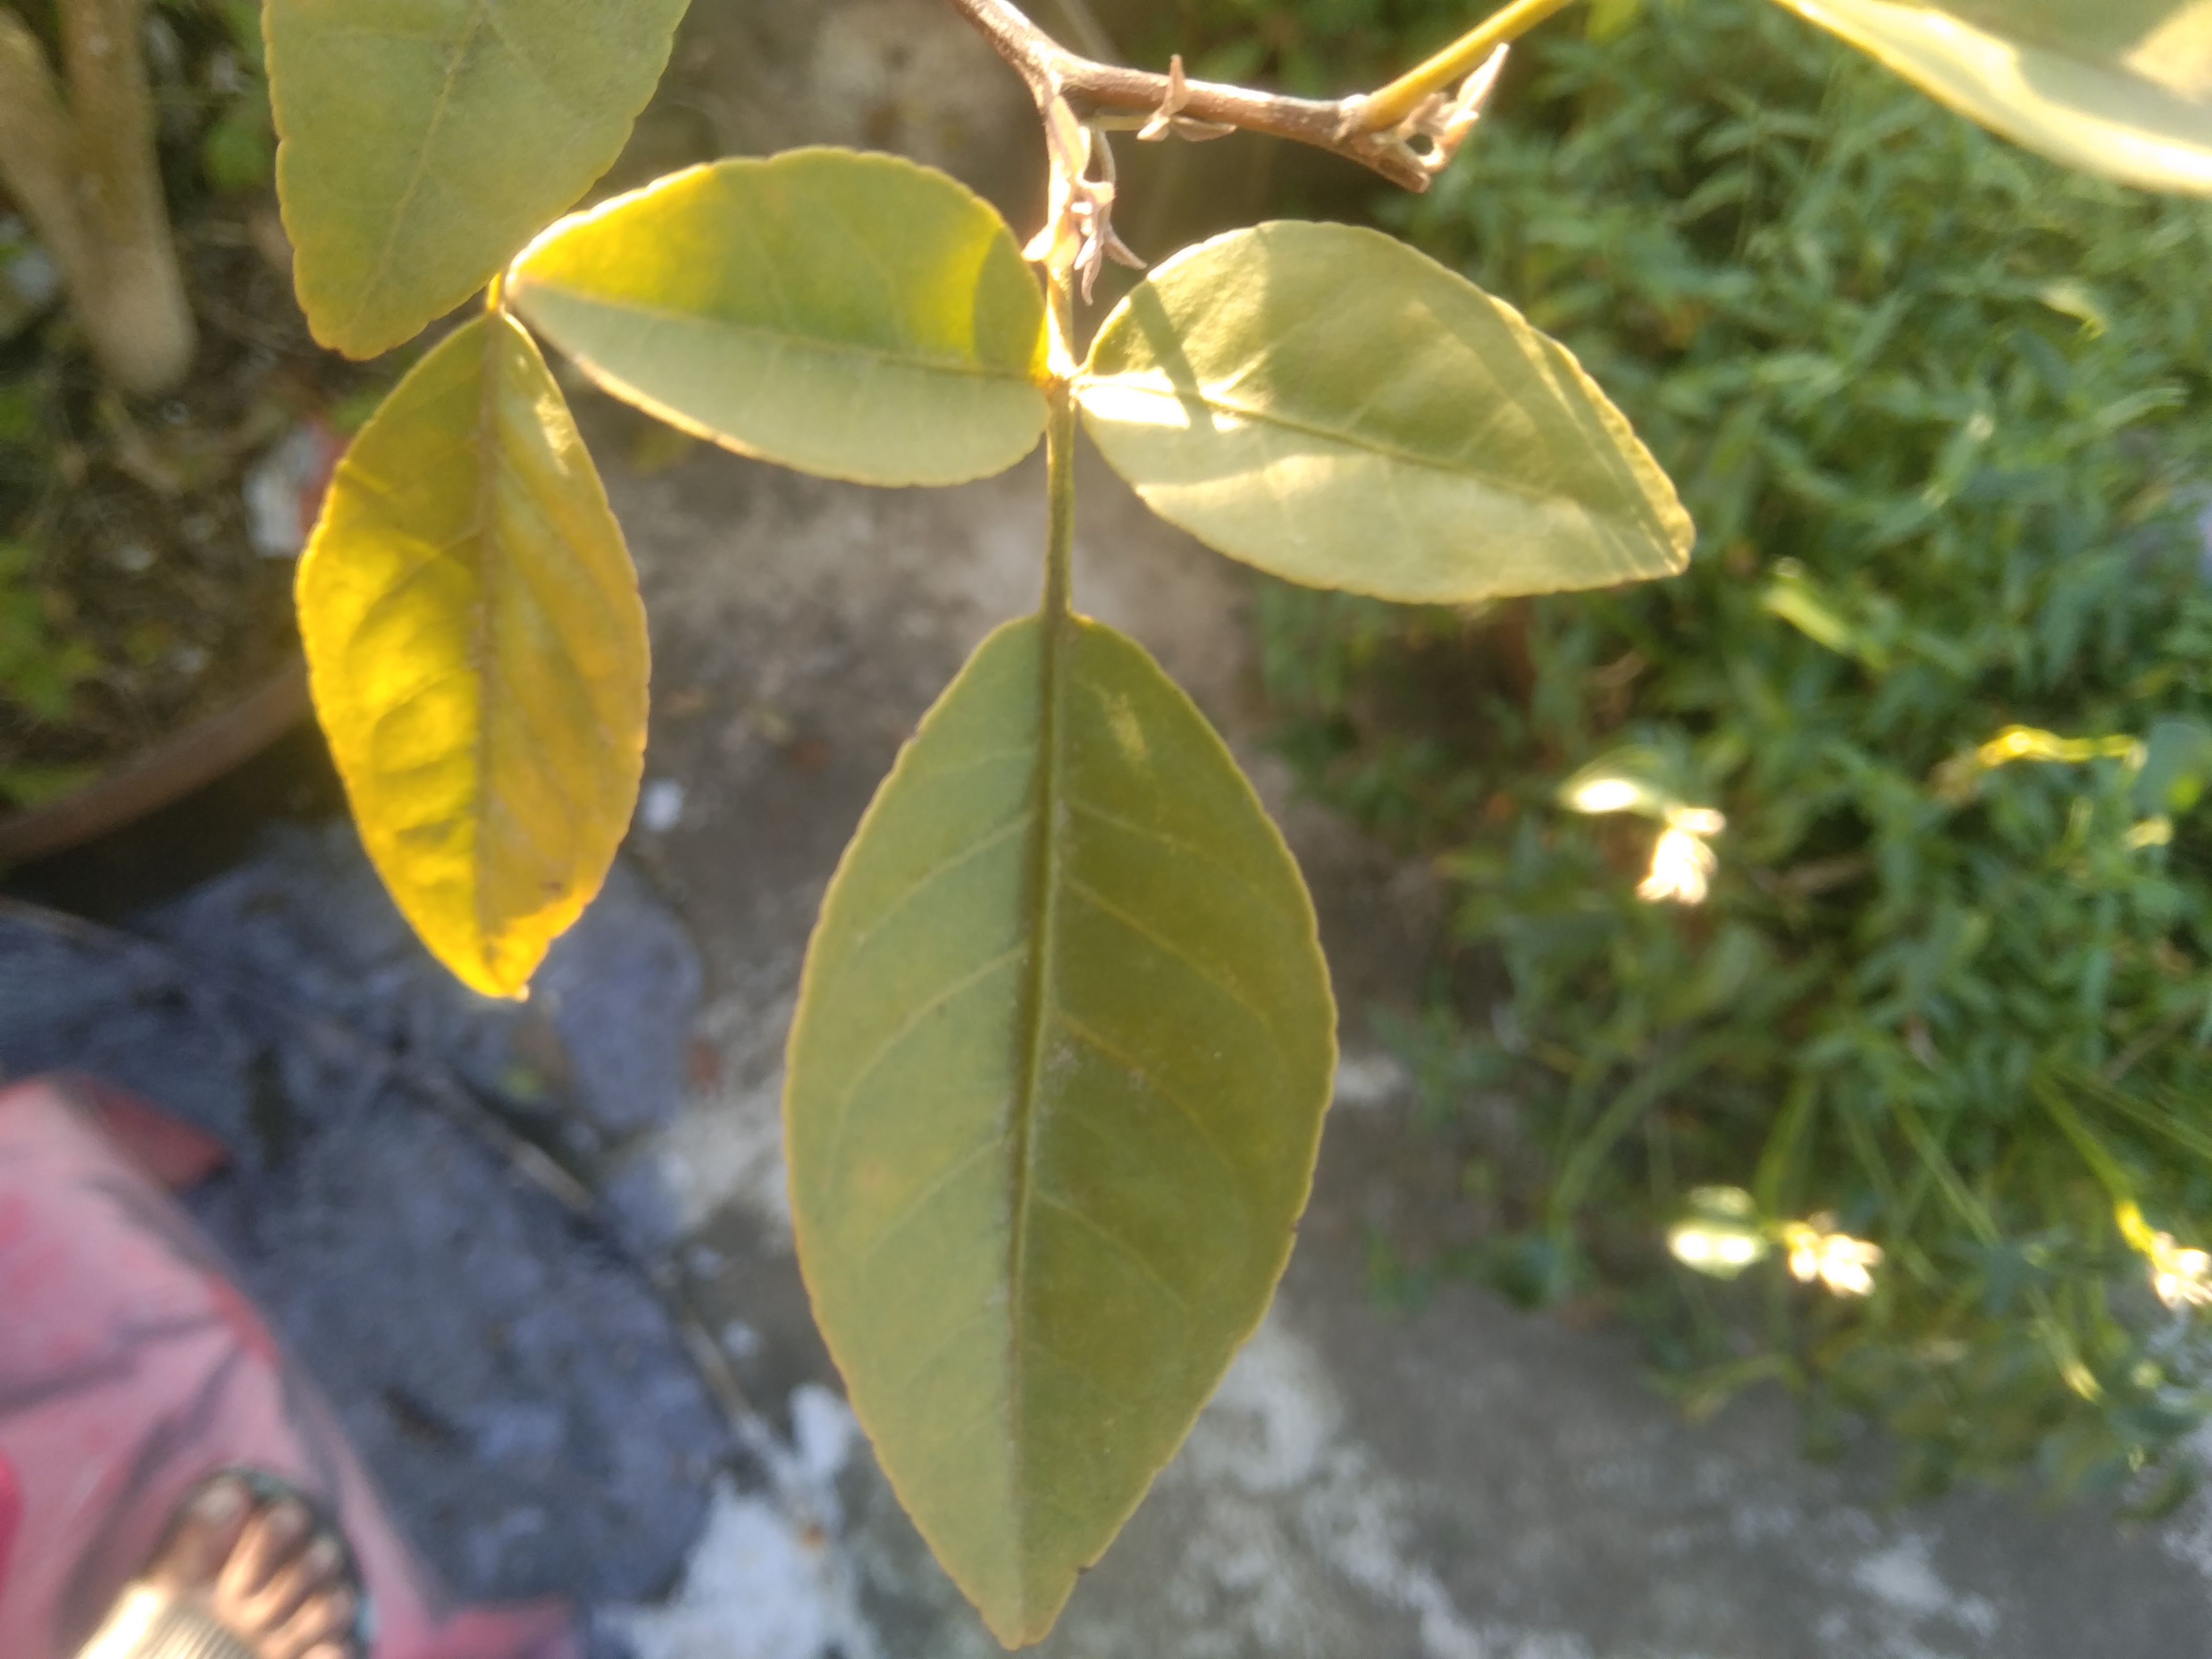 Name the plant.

wood apple
